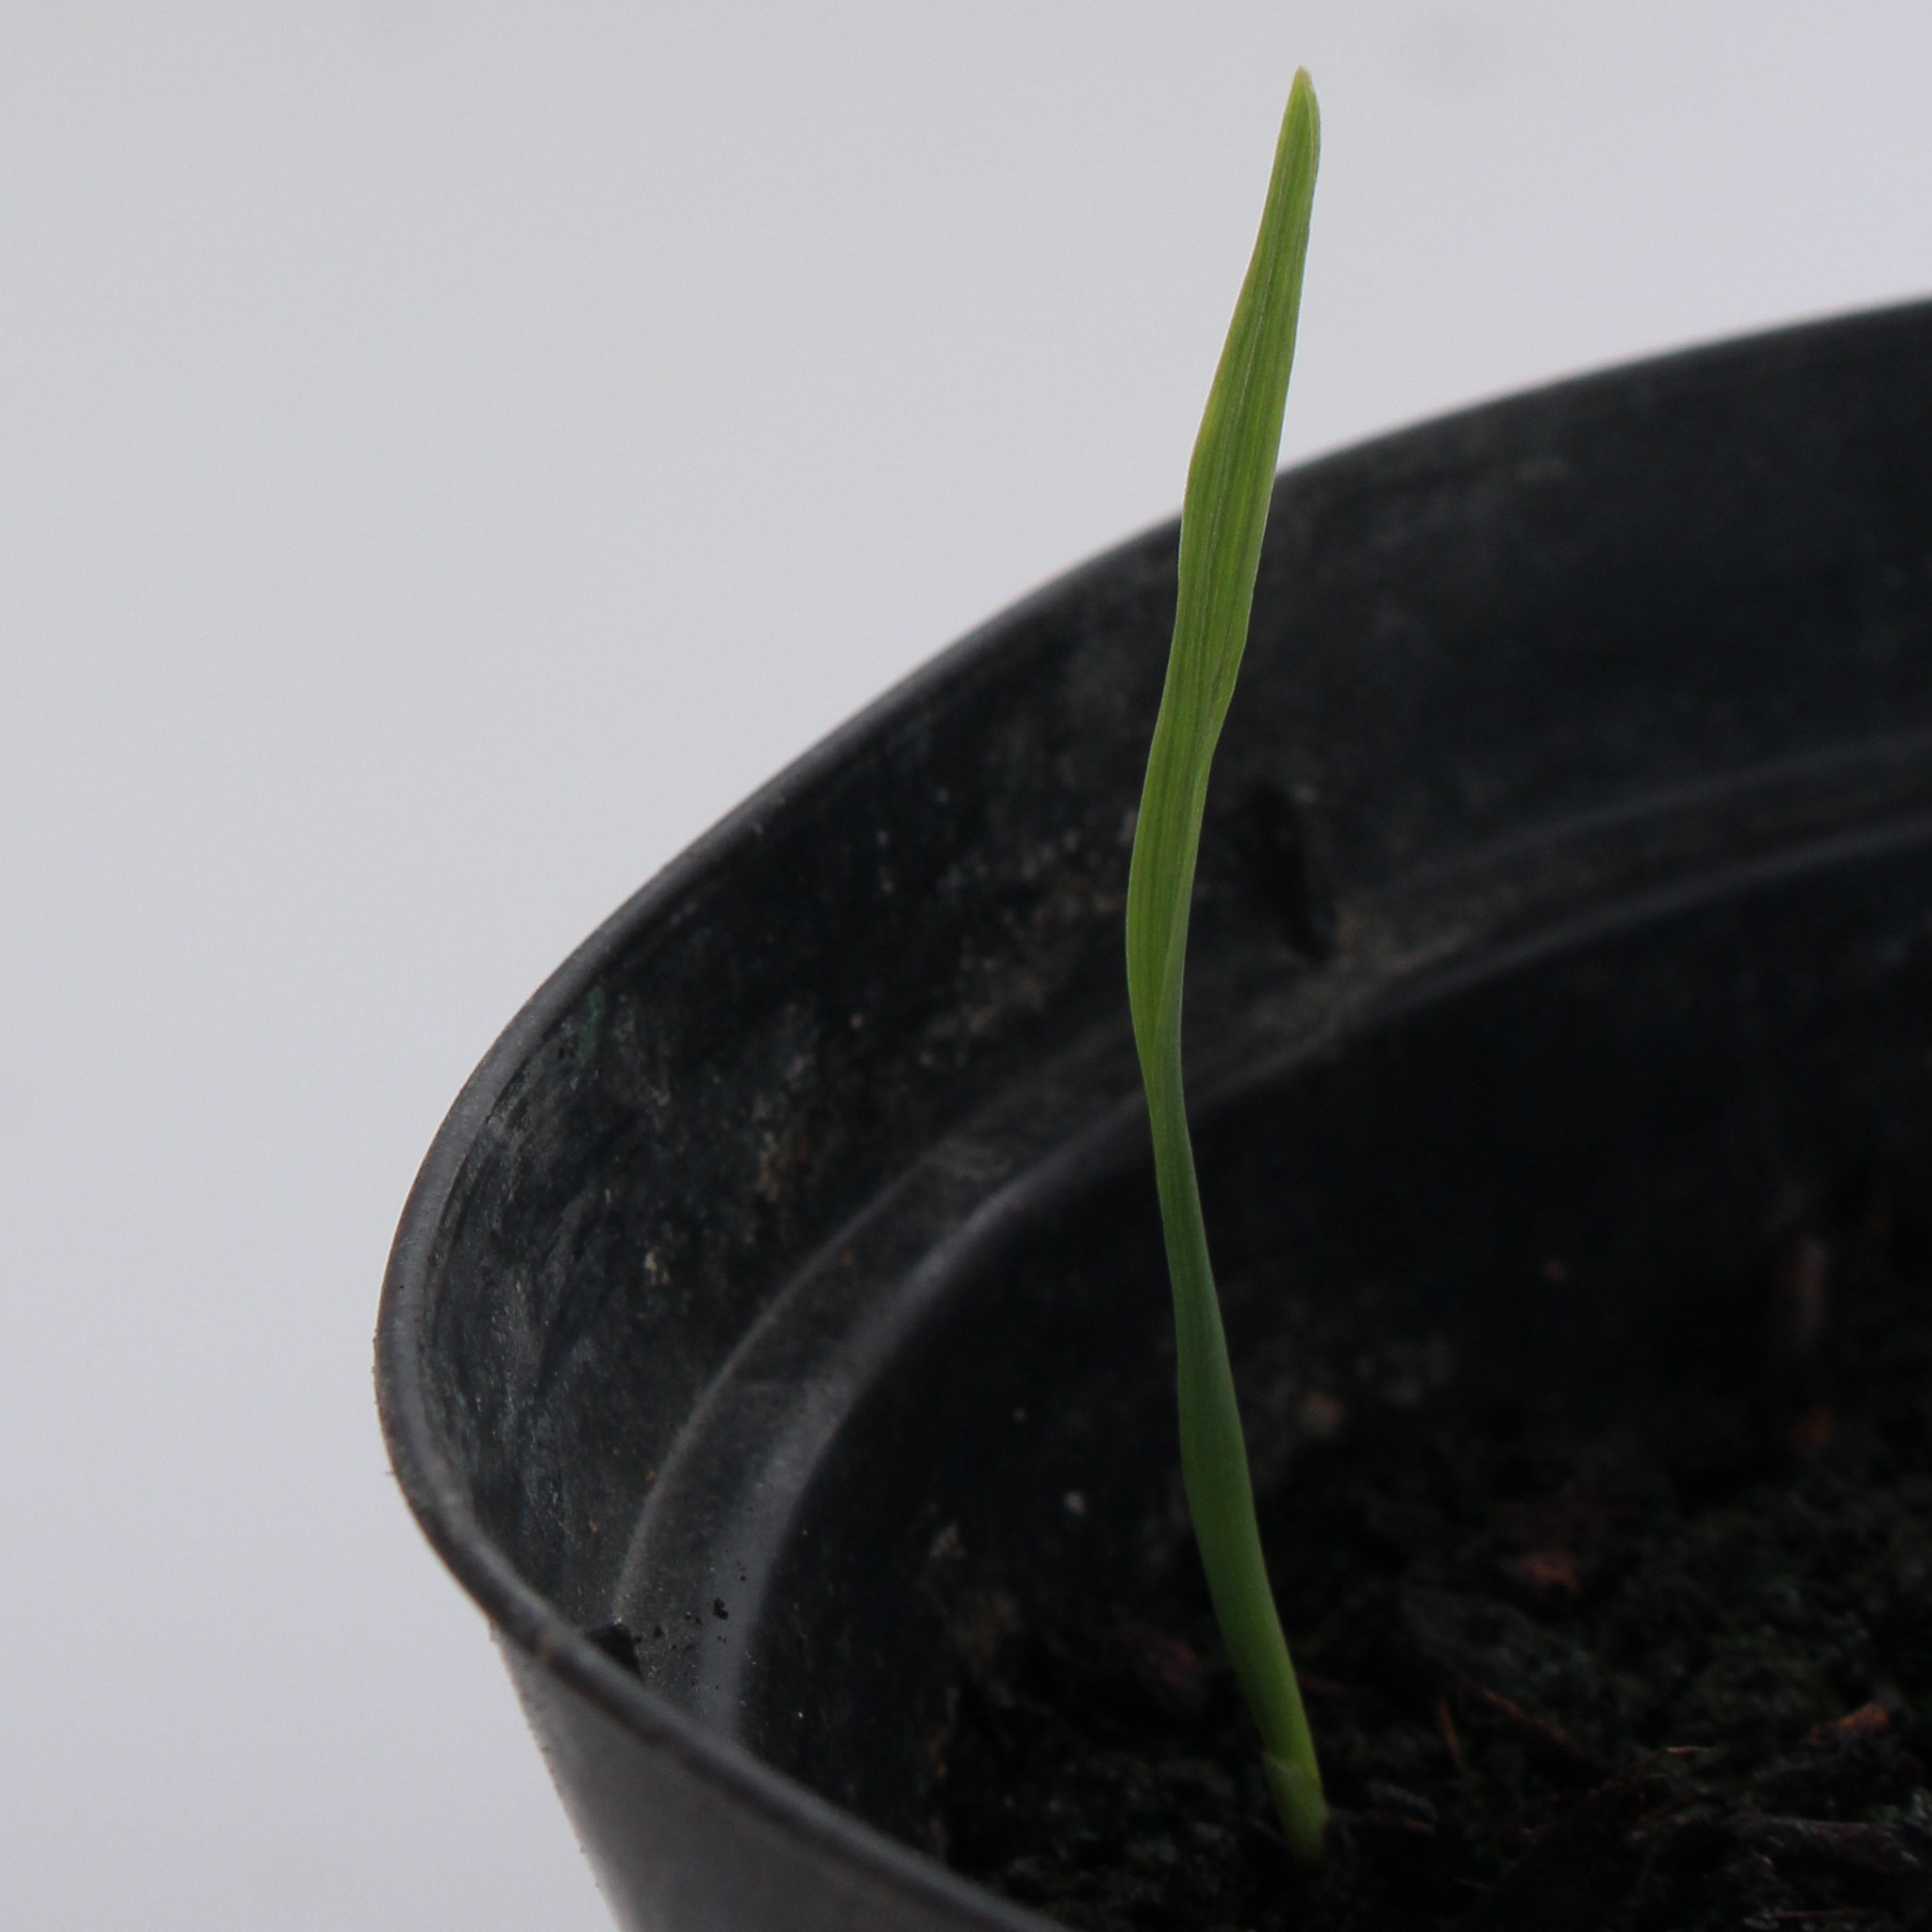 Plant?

Avena sterilis
